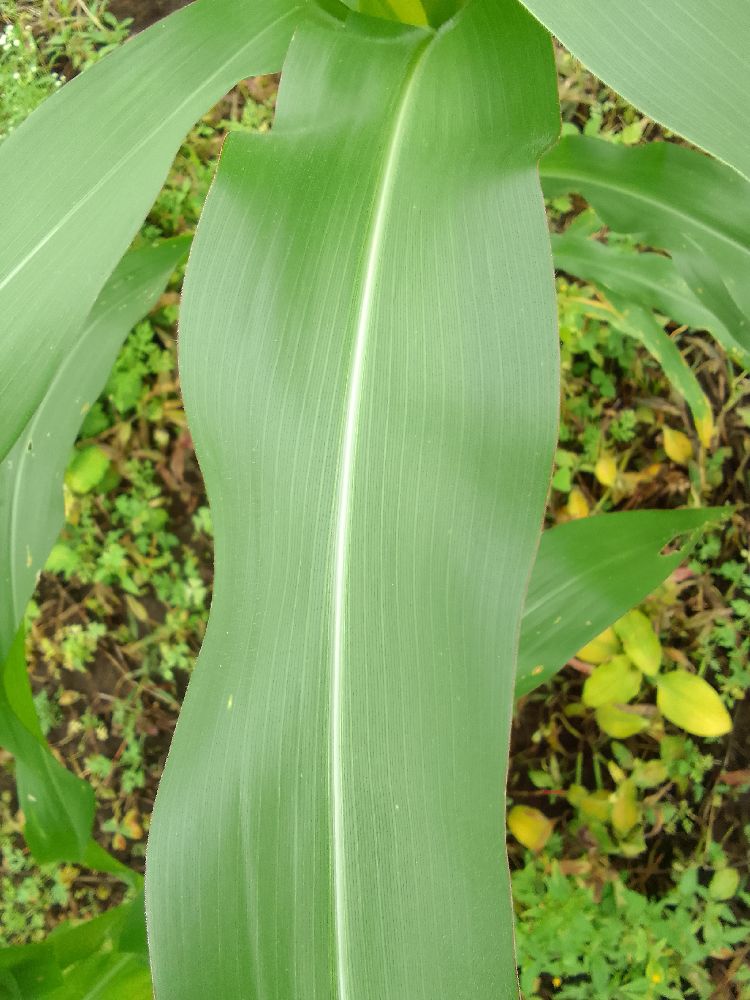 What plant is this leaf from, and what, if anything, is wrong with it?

maize, healthy
